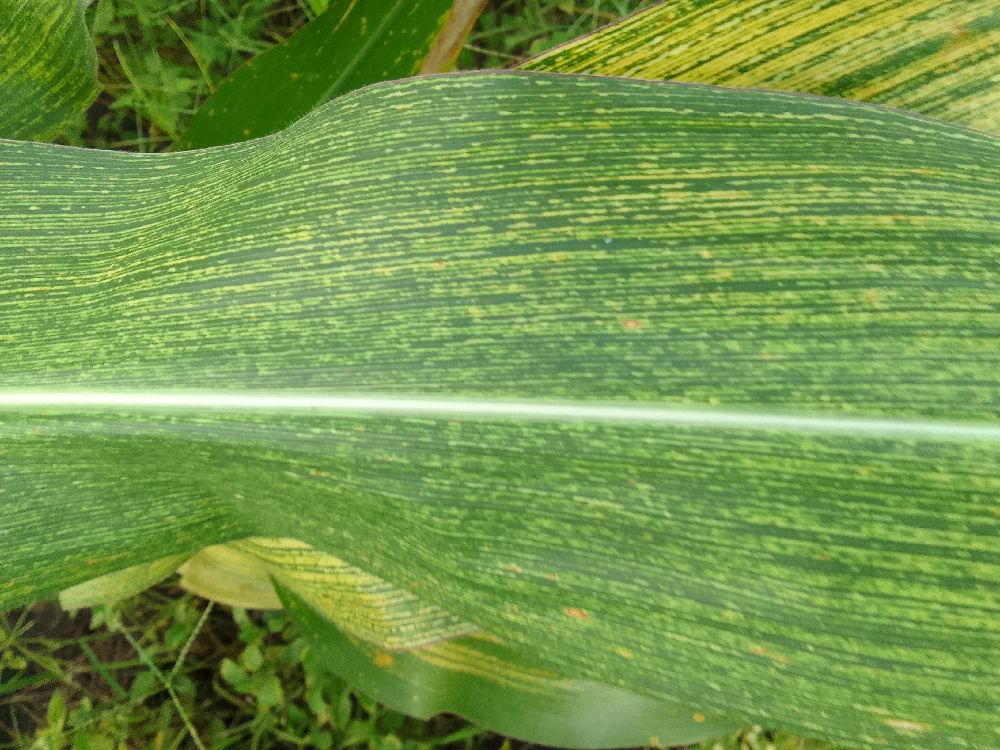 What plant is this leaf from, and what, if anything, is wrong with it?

maize, maize streak virus
